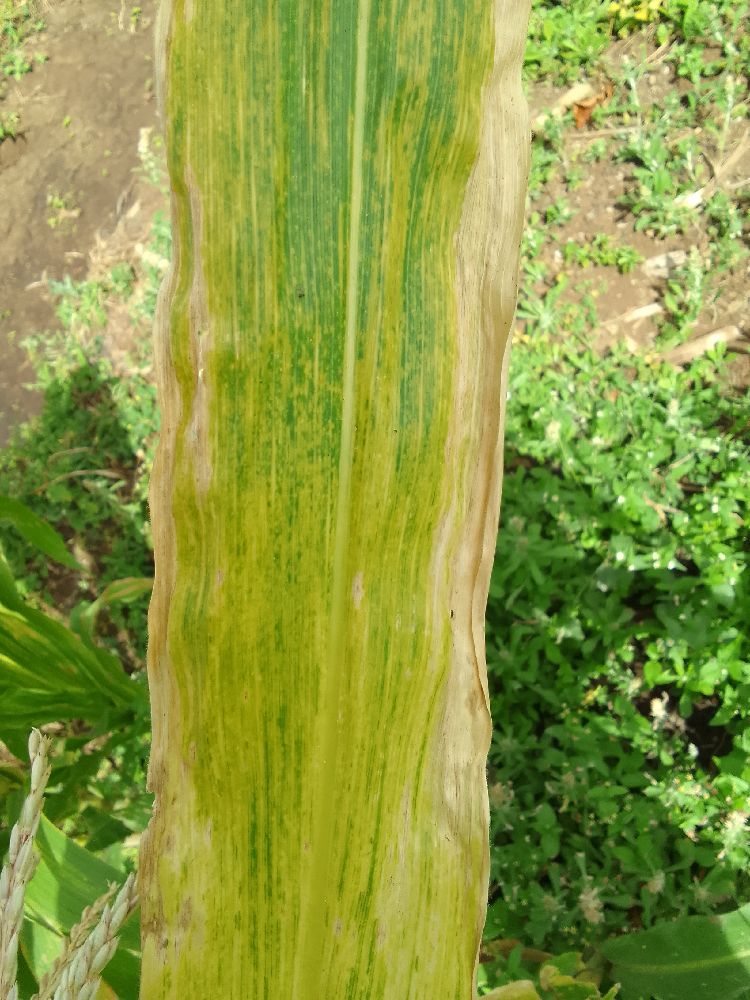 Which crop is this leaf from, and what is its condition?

maize, maize lethal necrosis
